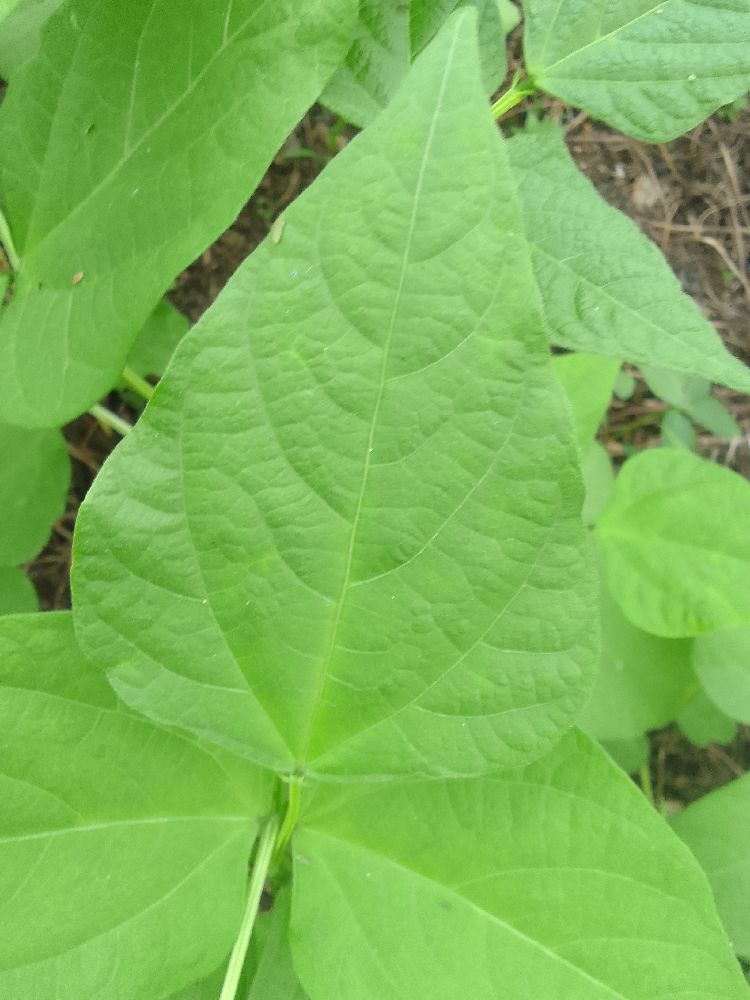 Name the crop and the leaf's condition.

common bean, healthy
